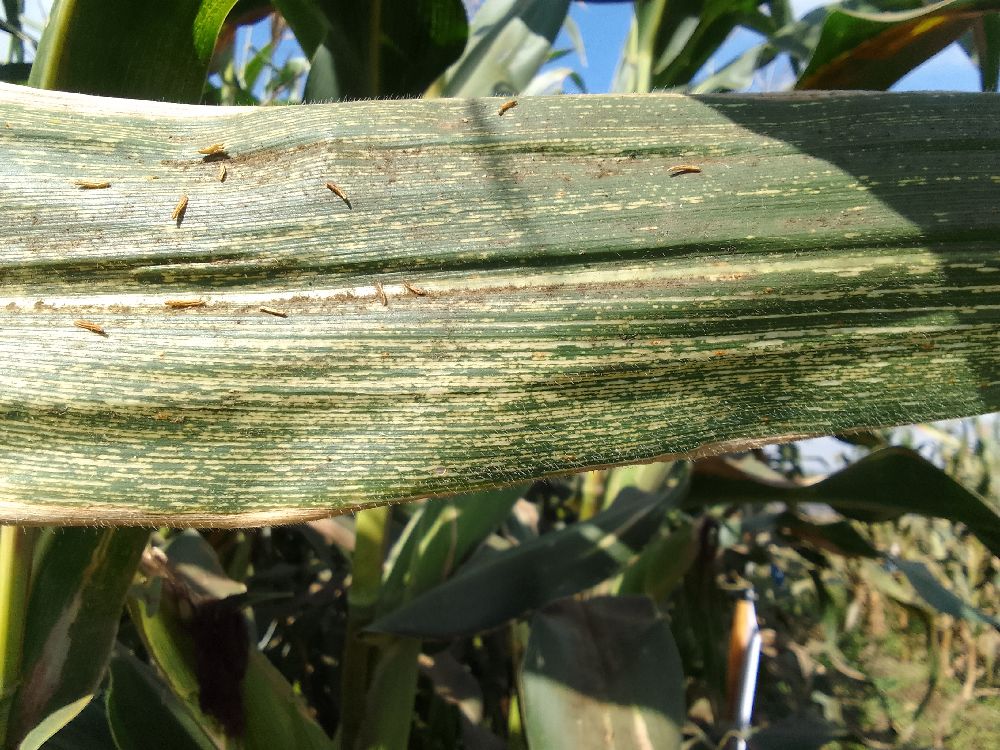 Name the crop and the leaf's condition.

maize, maize streak virus
